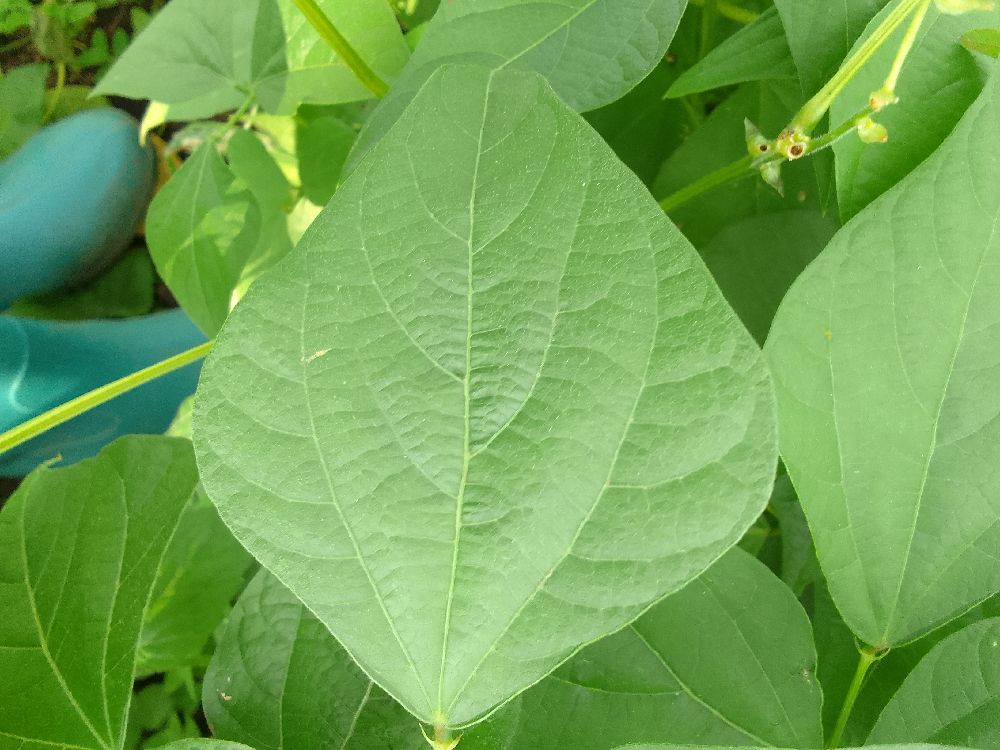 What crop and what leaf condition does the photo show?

common bean, healthy
